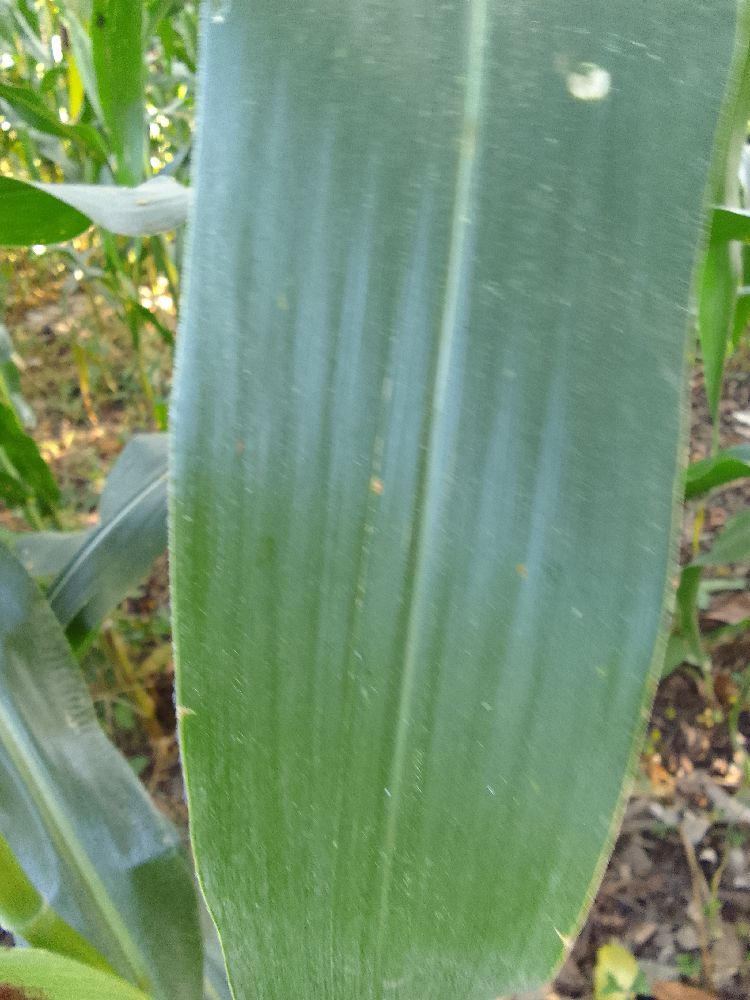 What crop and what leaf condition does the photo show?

maize, healthy
